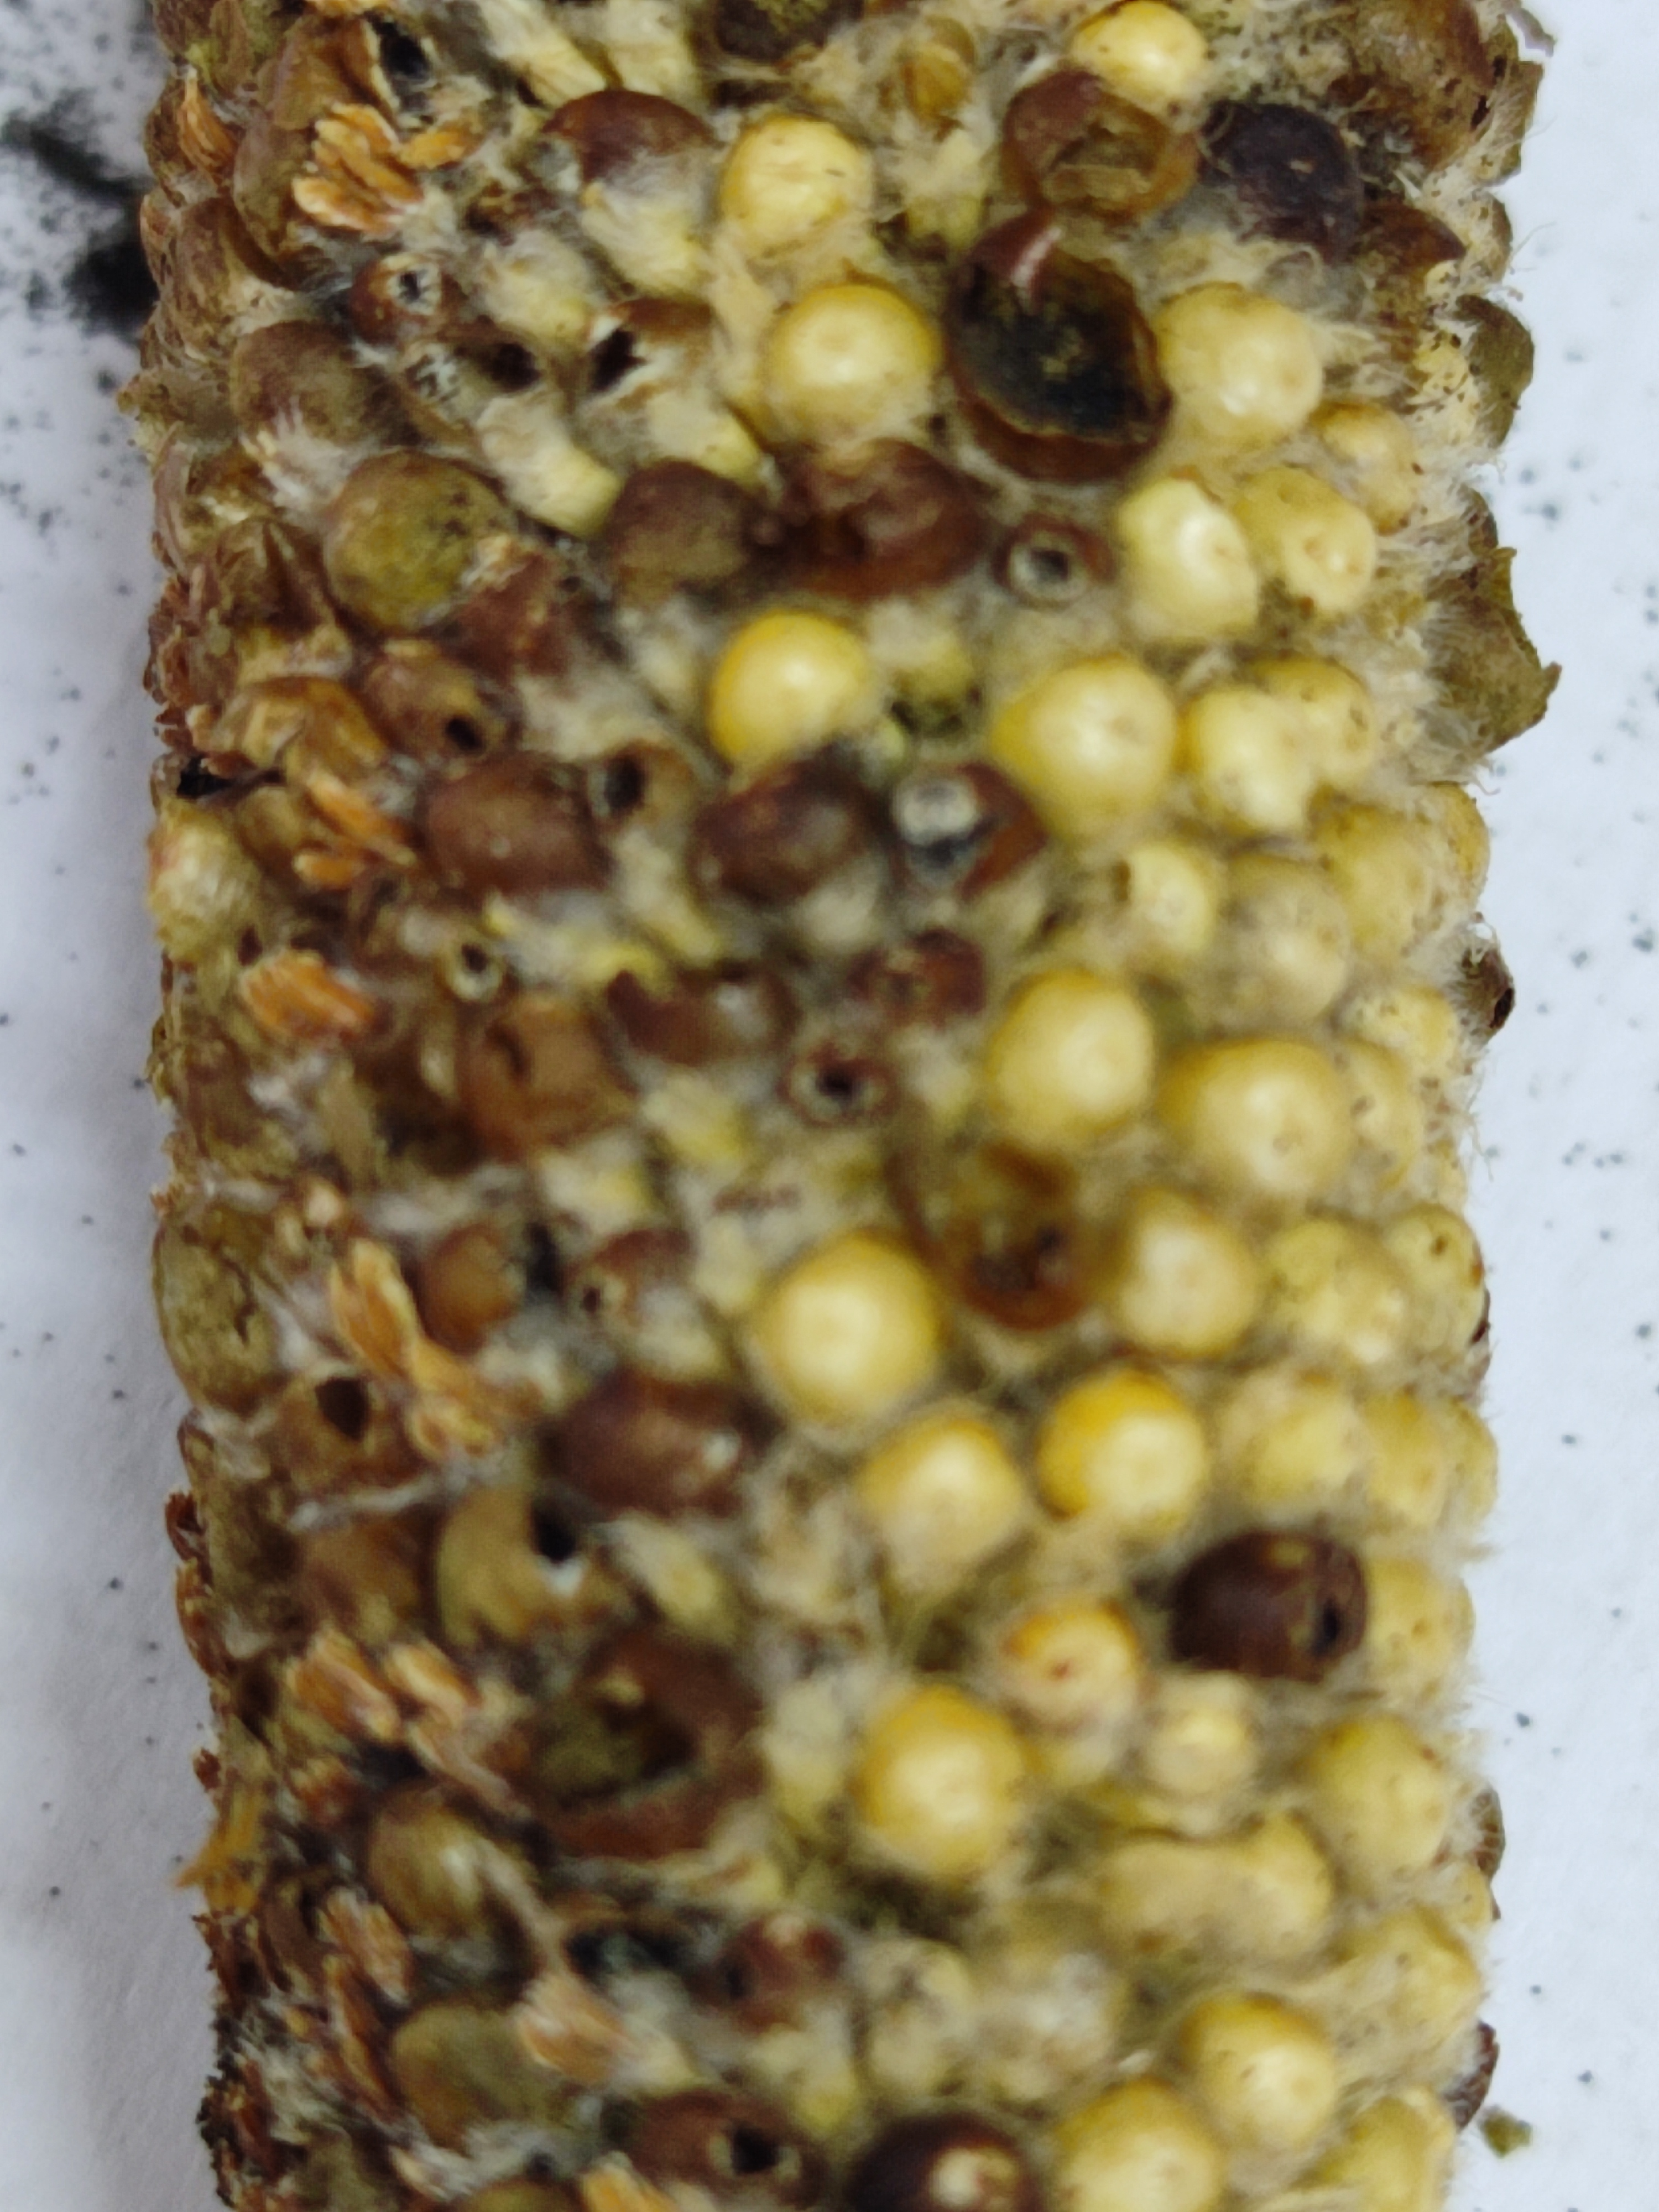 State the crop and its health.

pearl millet, smut
